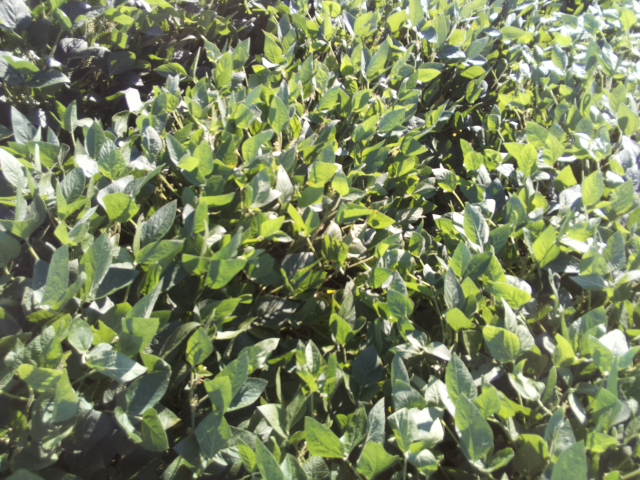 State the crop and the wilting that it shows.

soybean, slight leaflet or petiole turgor loss in upper canopy
